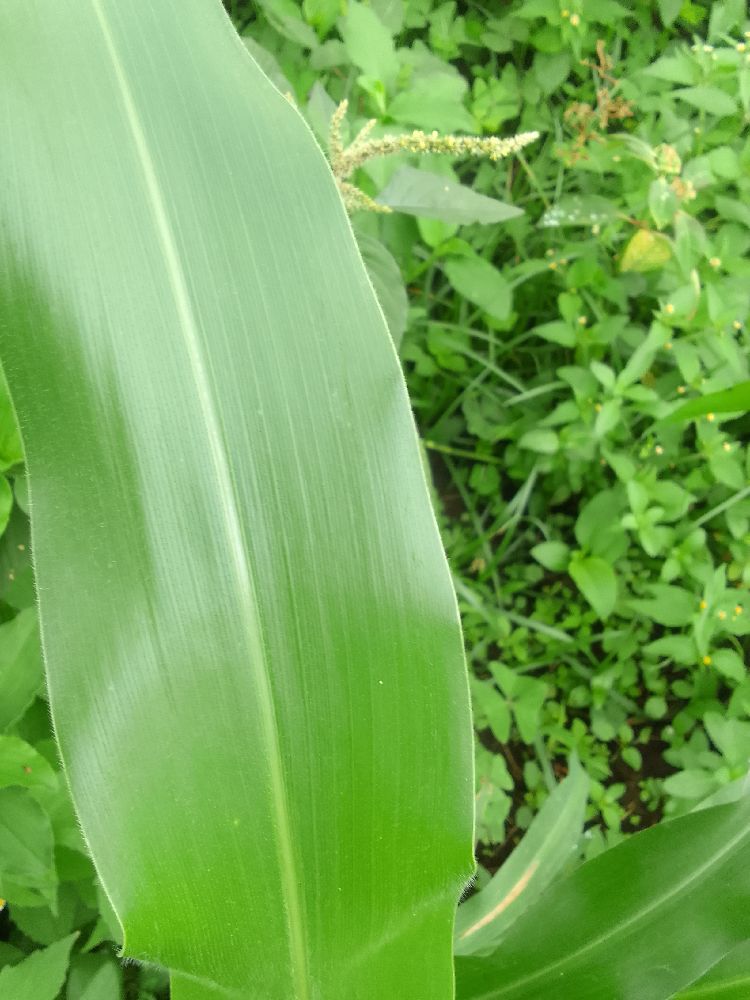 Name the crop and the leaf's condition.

maize, healthy
